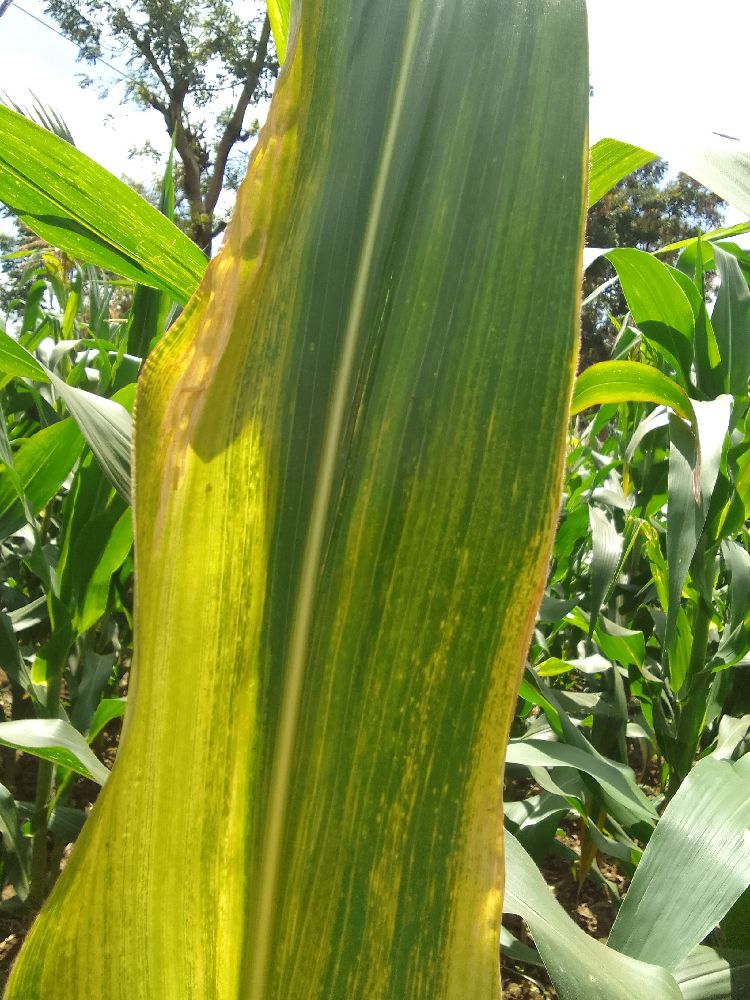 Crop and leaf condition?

maize, maize lethal necrosis
